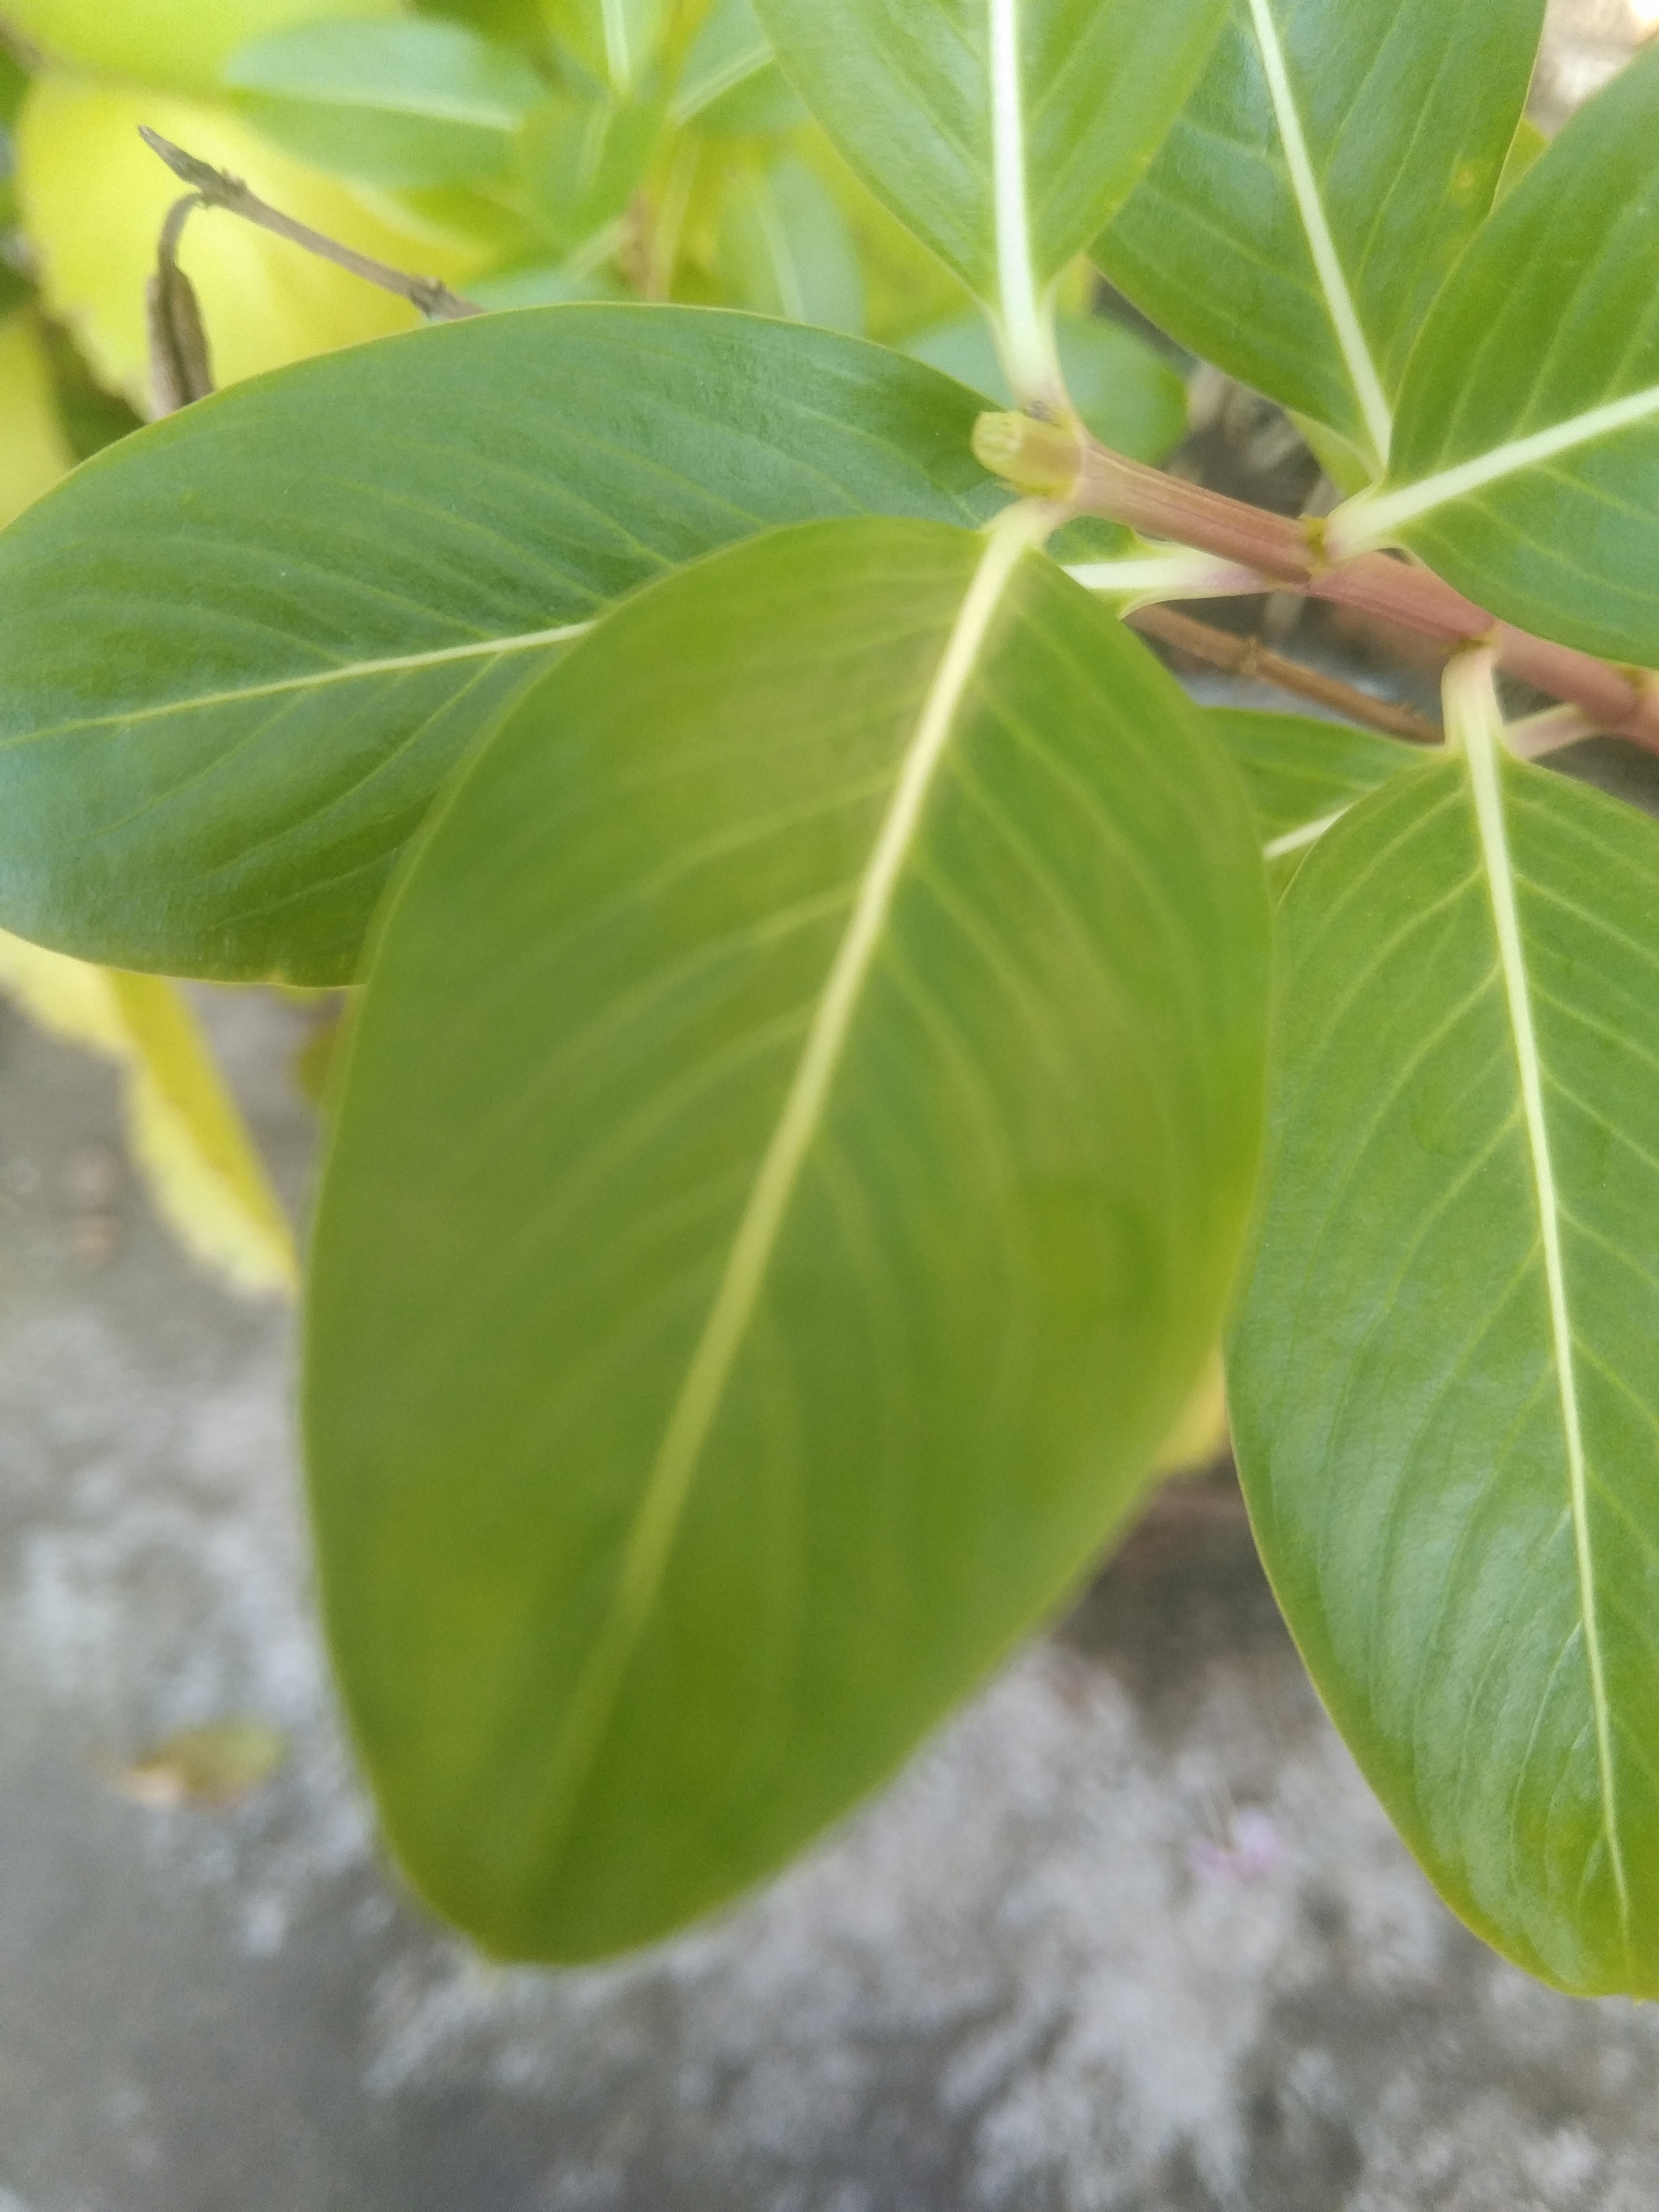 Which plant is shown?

rose periwinkle
